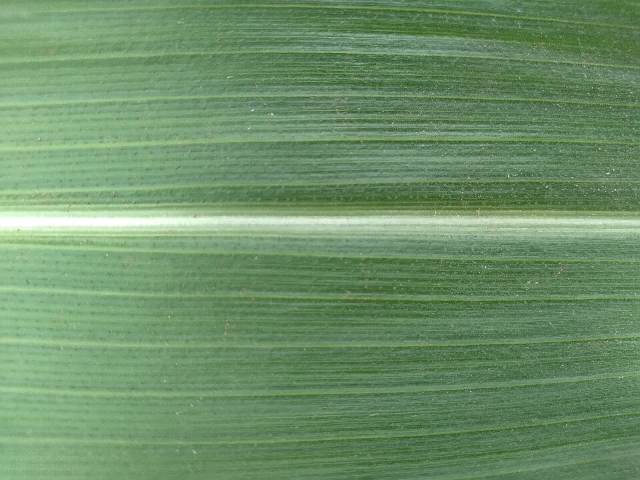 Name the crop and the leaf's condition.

maize, healthy
